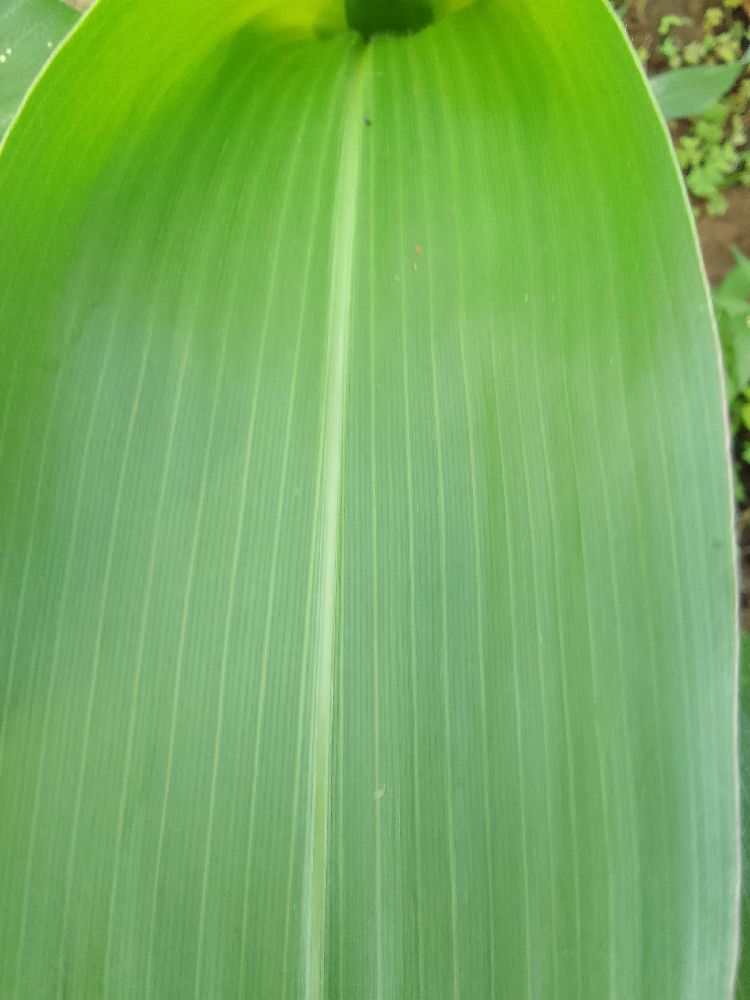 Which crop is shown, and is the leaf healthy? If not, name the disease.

maize, healthy
